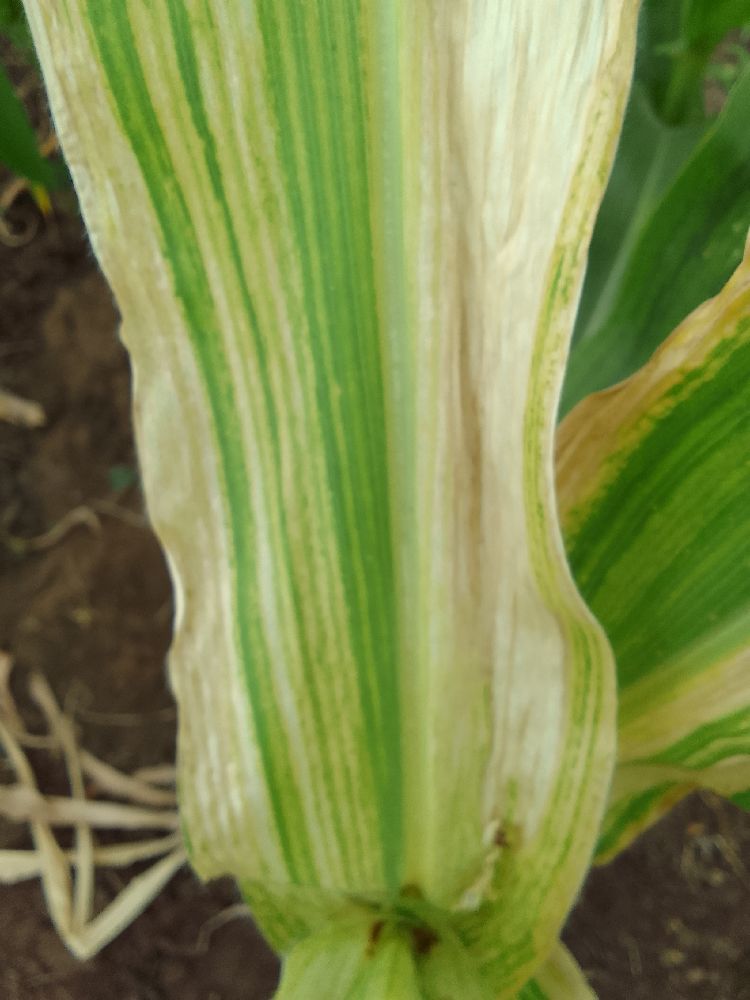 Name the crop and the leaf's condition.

maize, maize lethal necrosis
